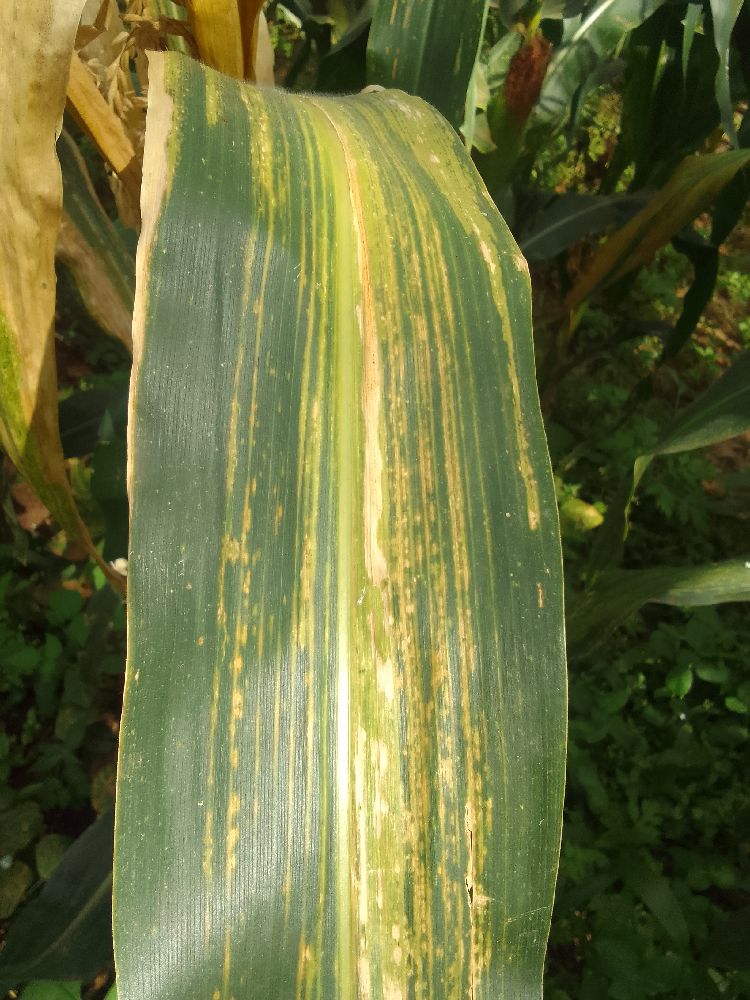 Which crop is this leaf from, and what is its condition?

maize, maize lethal necrosis
